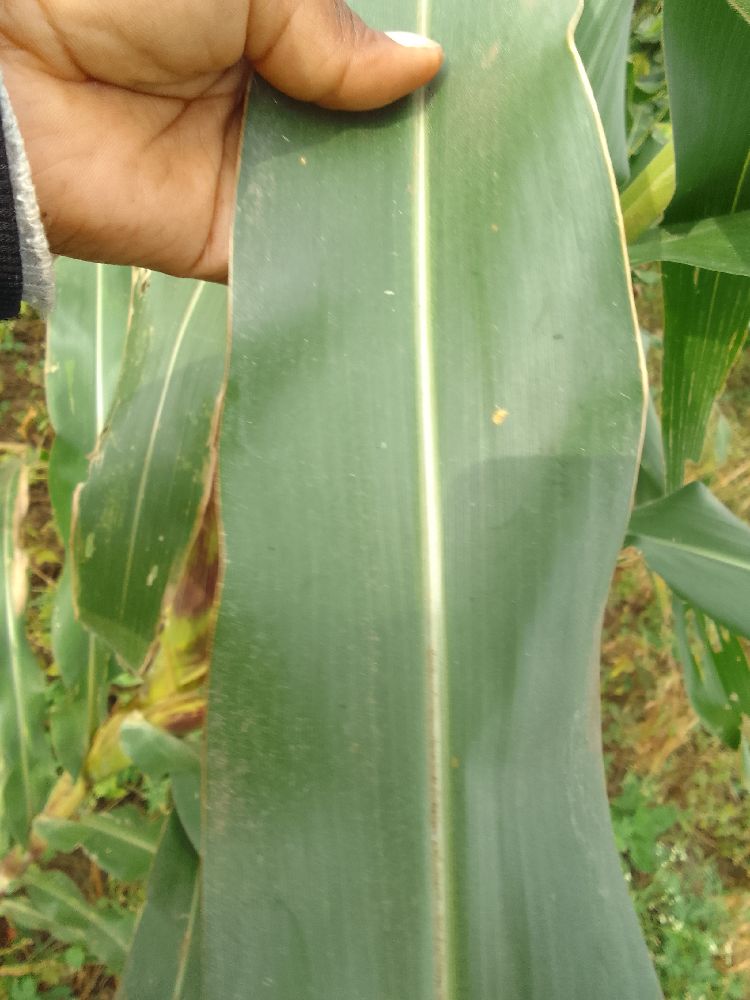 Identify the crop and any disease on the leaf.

maize, healthy
